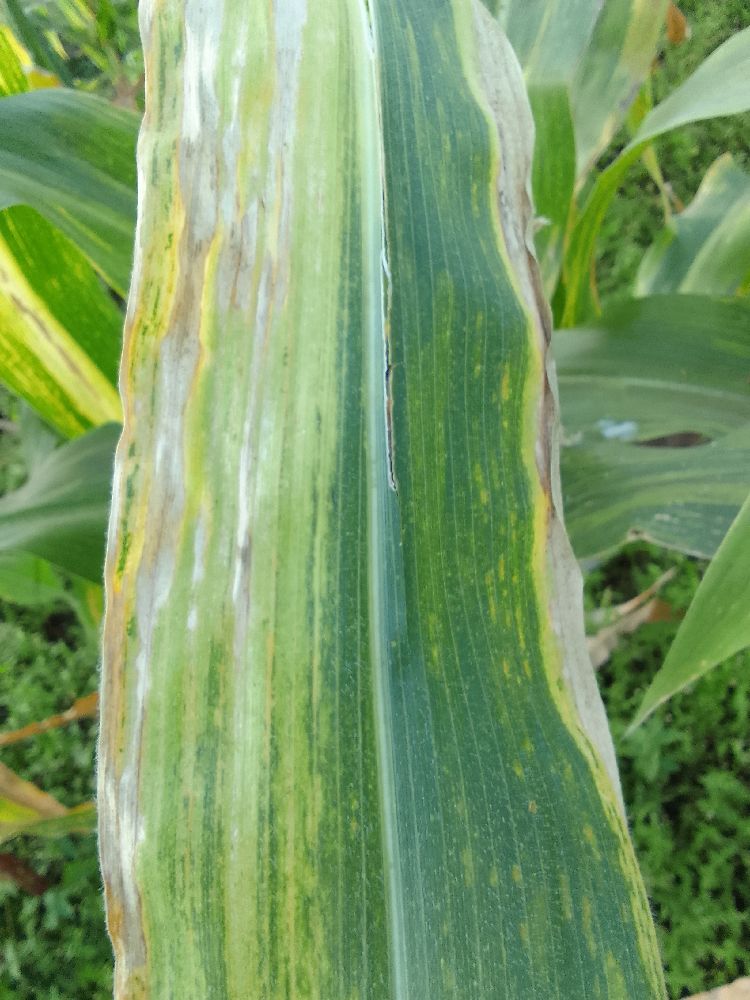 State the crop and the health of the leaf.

maize, maize lethal necrosis
